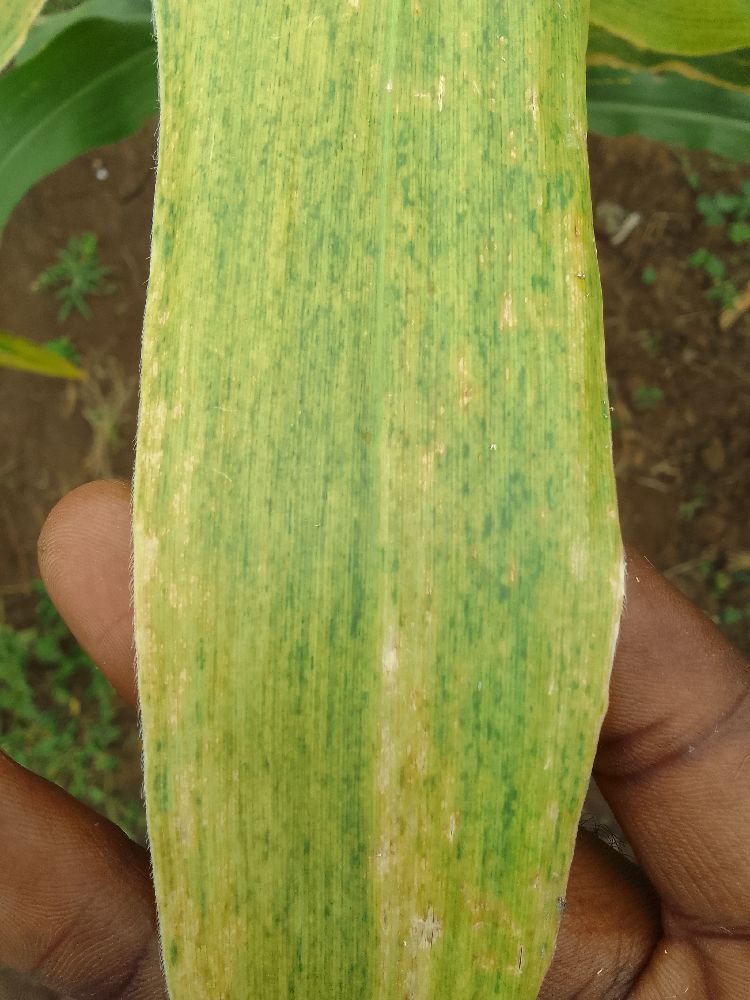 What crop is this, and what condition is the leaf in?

maize, maize lethal necrosis
